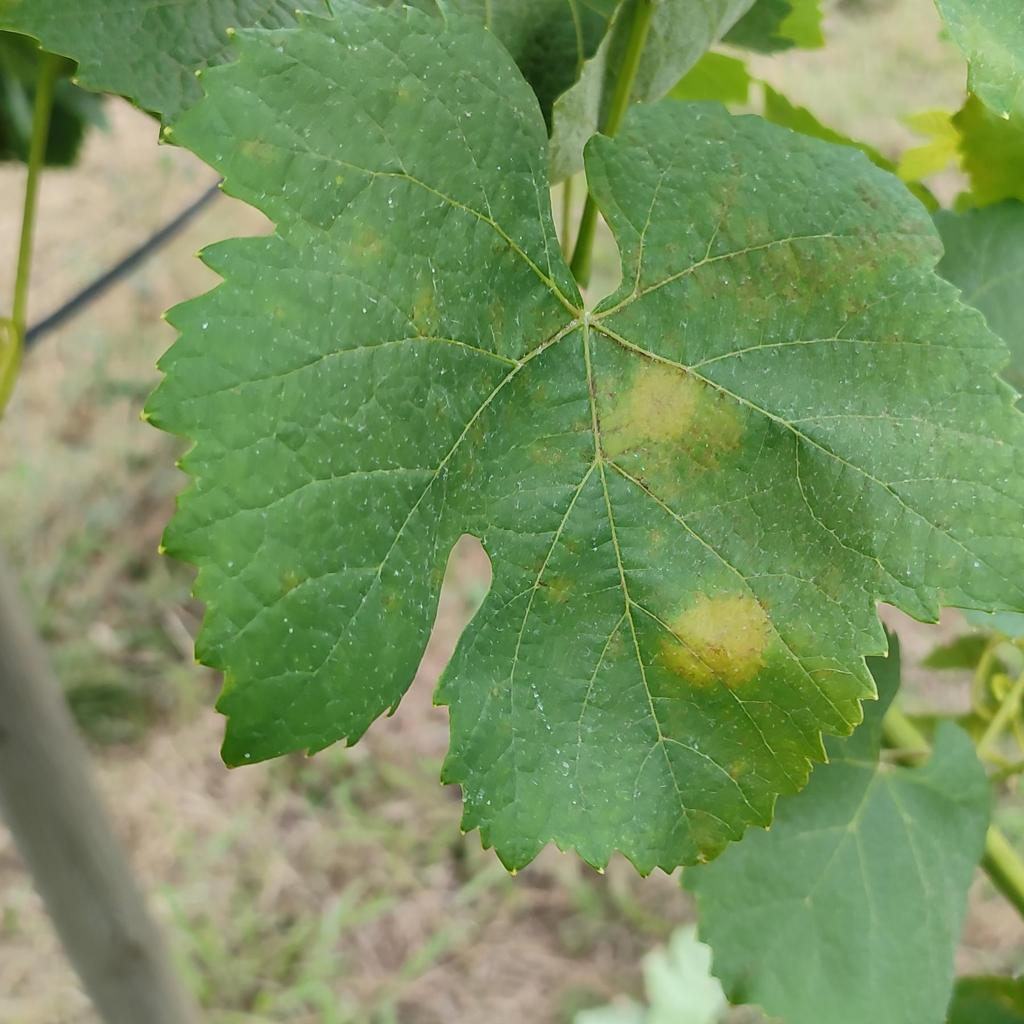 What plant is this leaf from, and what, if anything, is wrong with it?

grapevine, downy mildew
